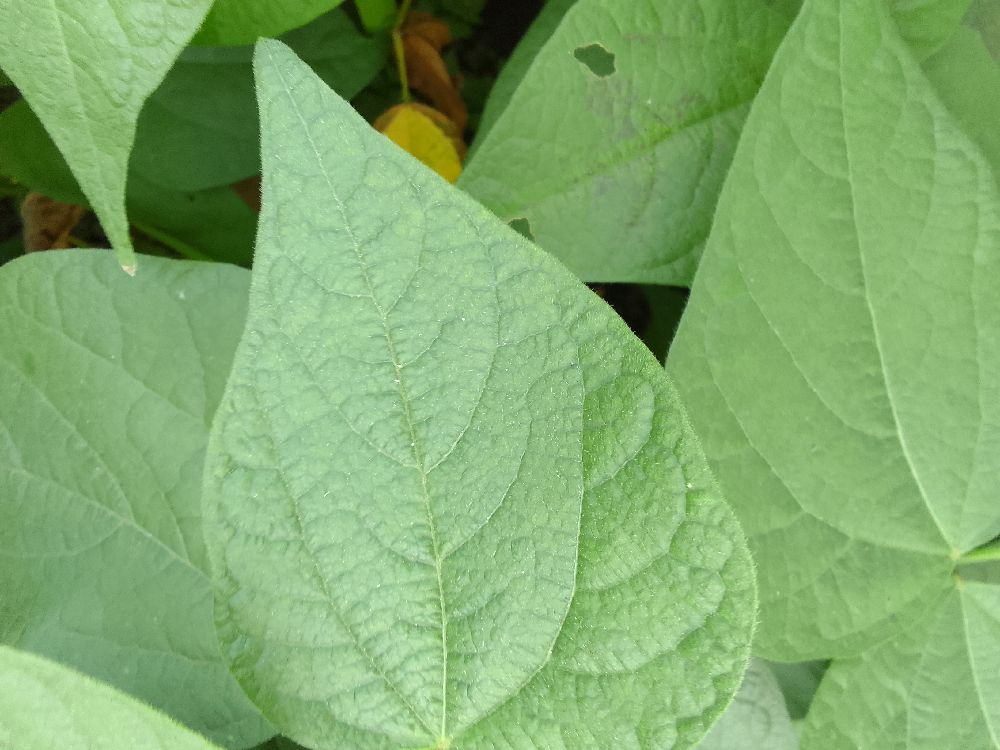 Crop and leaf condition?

common bean, healthy
